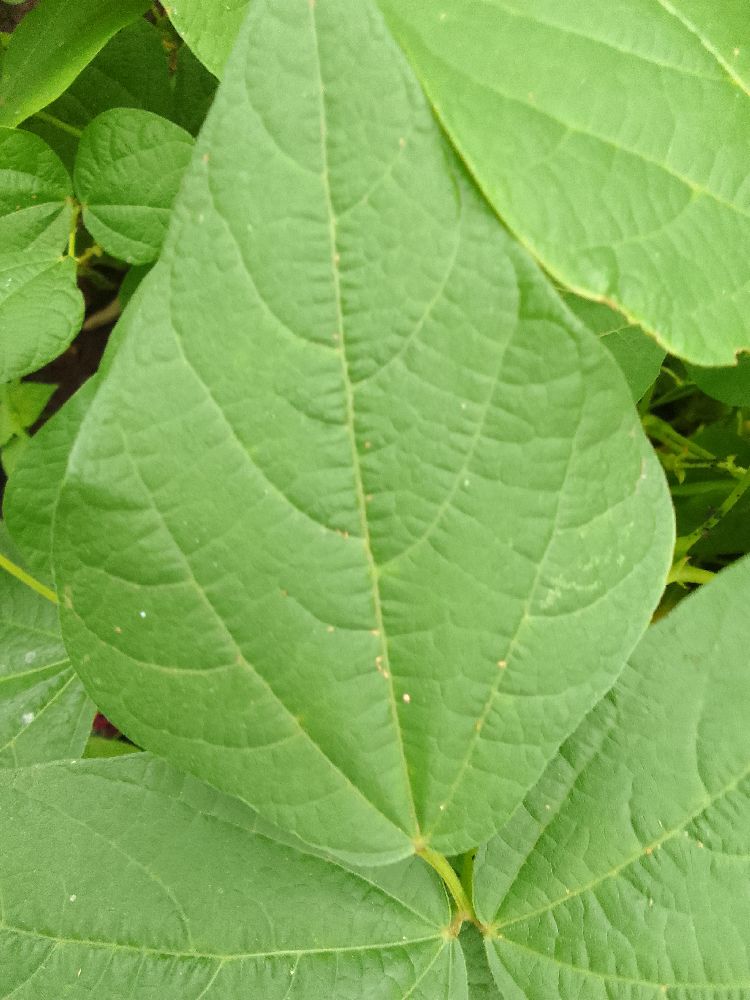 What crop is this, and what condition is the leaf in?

common bean, healthy
